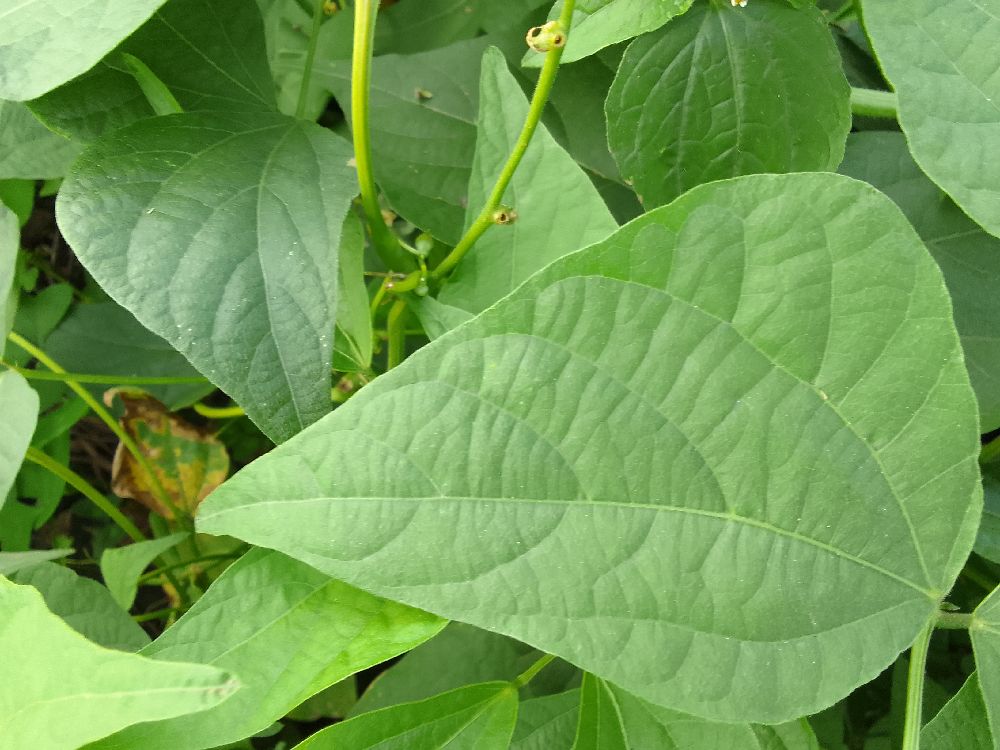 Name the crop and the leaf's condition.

common bean, healthy
